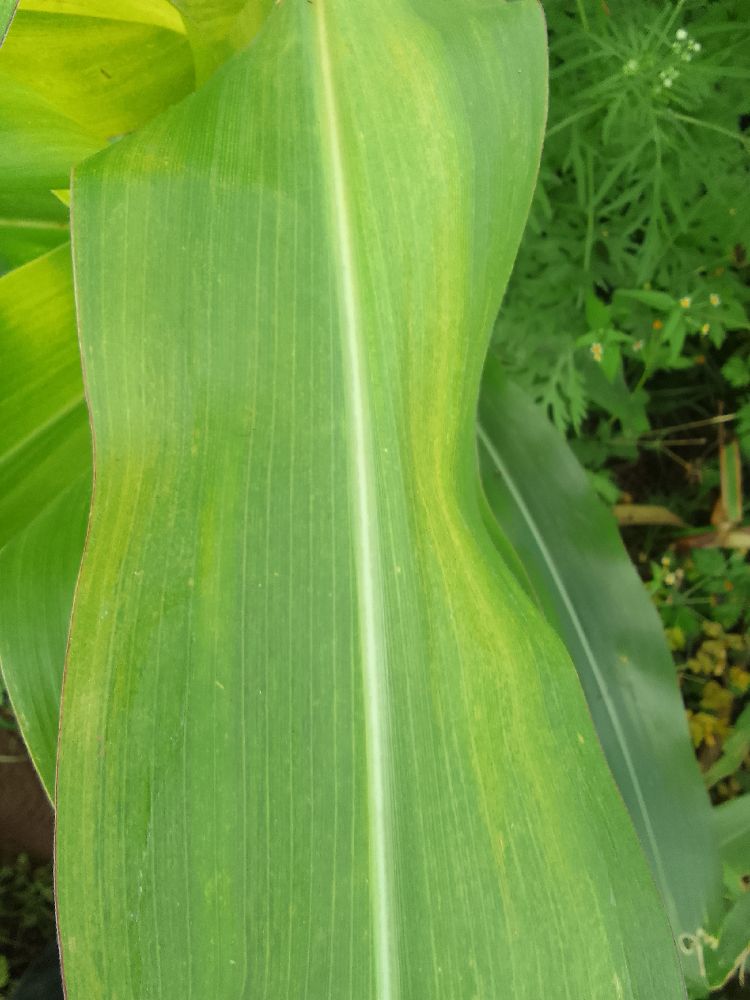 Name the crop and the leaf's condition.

maize, maize lethal necrosis
